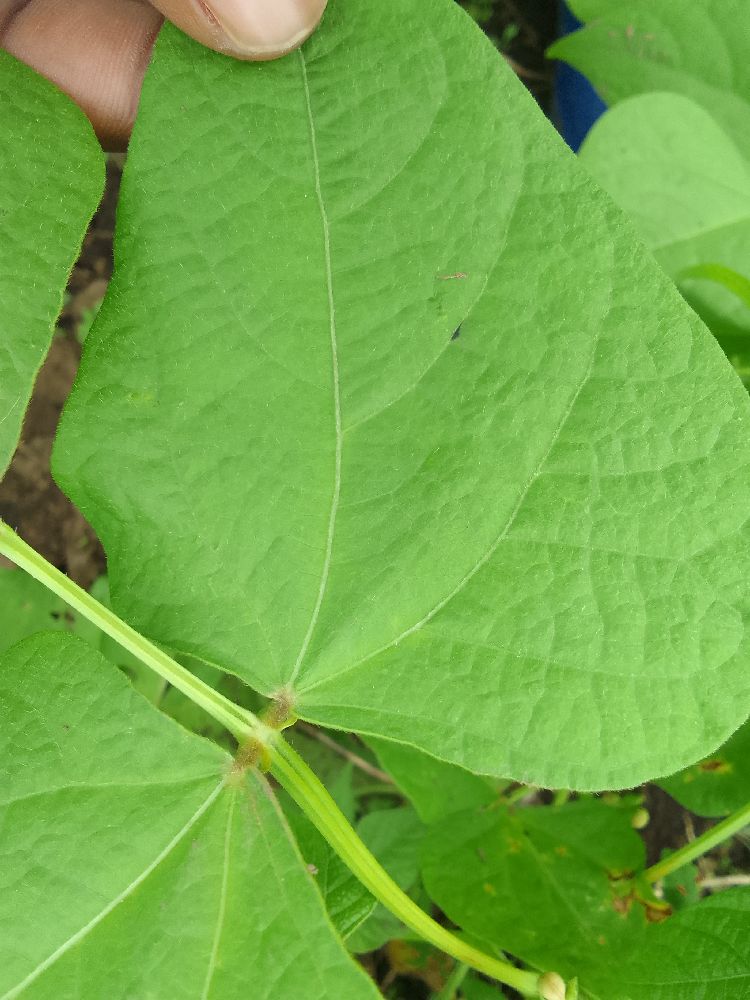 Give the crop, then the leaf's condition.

common bean, healthy
